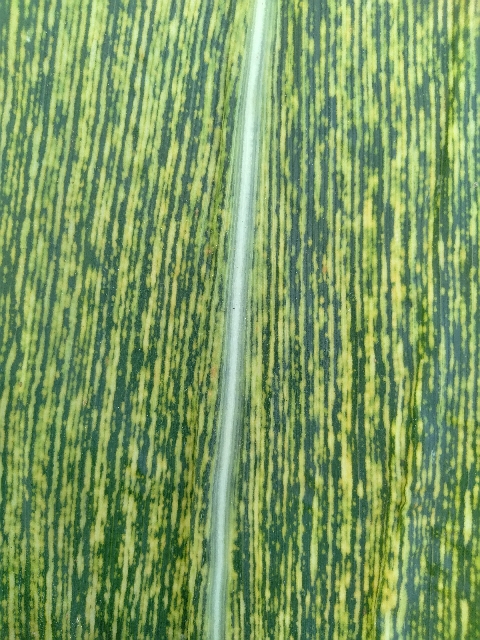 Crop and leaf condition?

maize, maize streak virus
